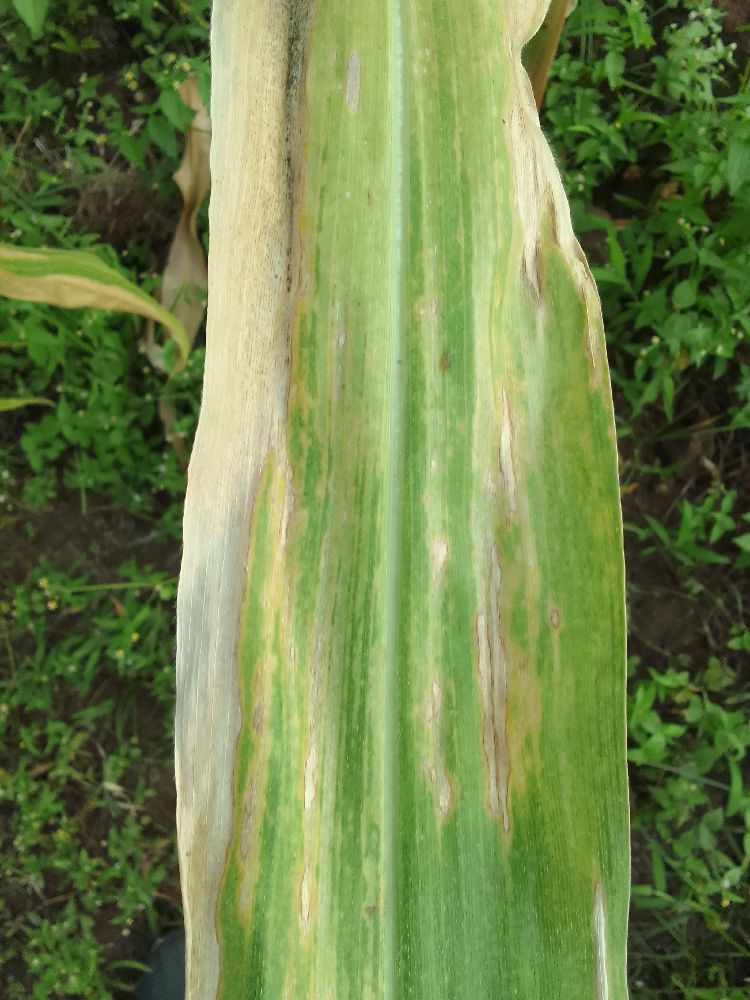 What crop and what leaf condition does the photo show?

maize, maize lethal necrosis
